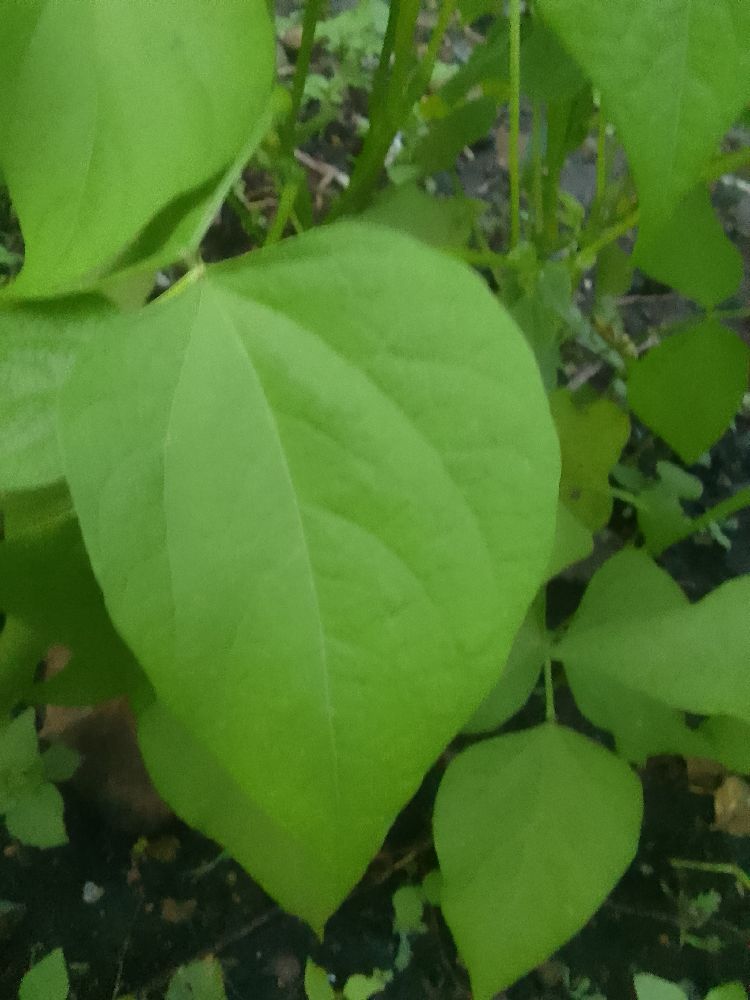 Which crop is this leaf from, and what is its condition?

common bean, healthy
